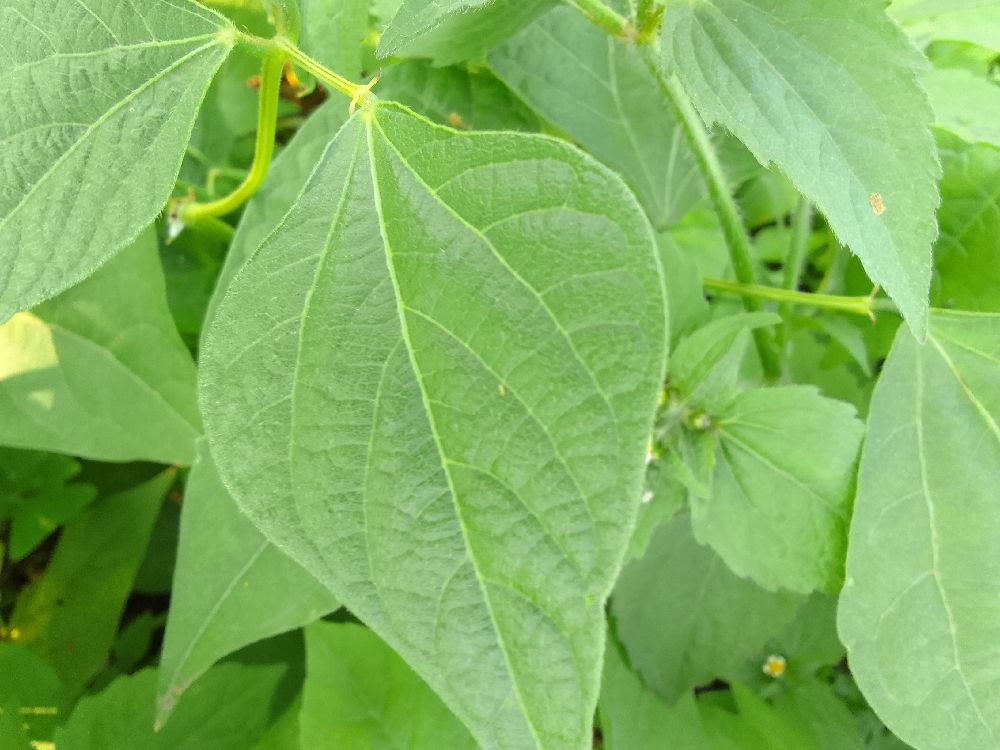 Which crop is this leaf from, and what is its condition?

common bean, healthy
